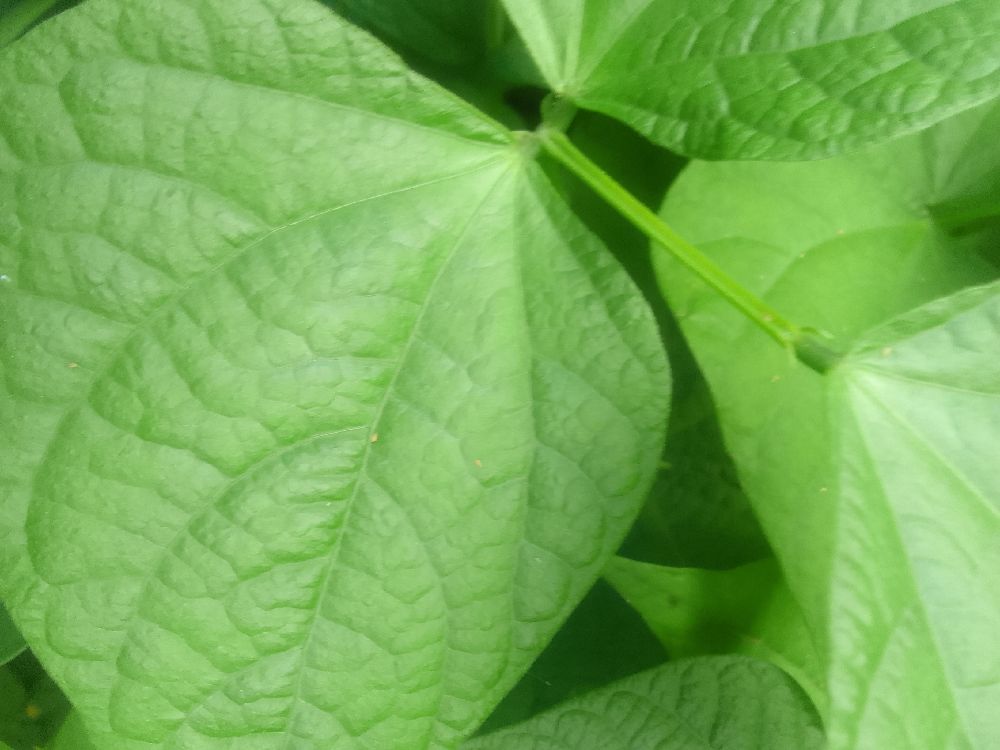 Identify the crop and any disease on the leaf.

common bean, healthy
